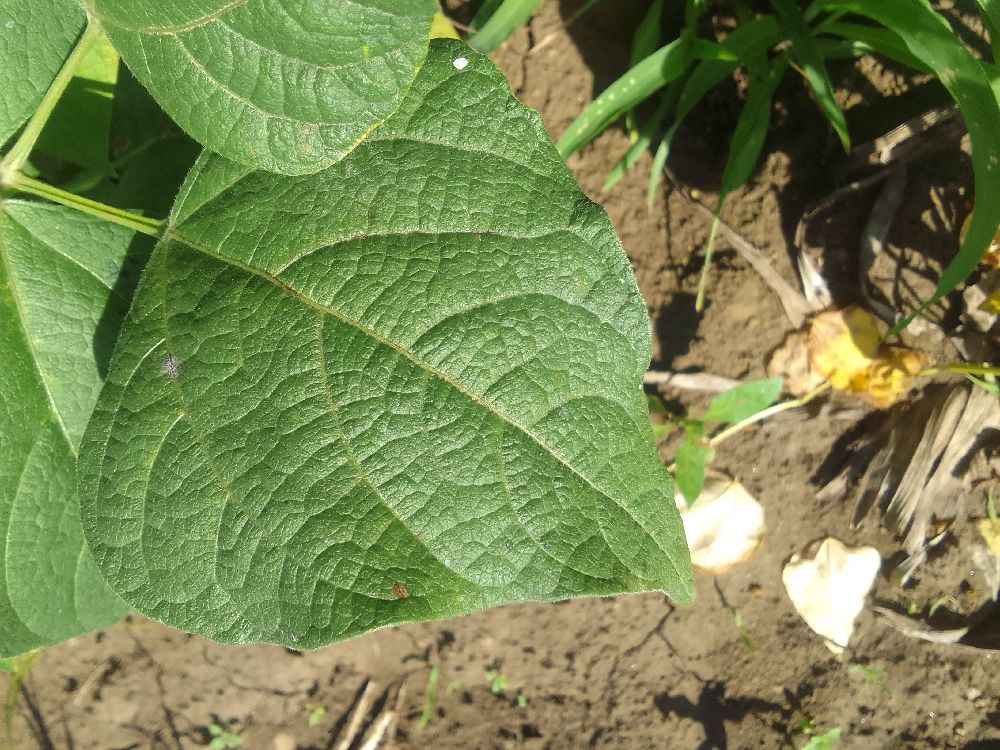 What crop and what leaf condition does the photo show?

common bean, healthy
